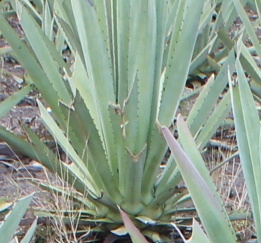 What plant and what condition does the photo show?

agave, healthy
